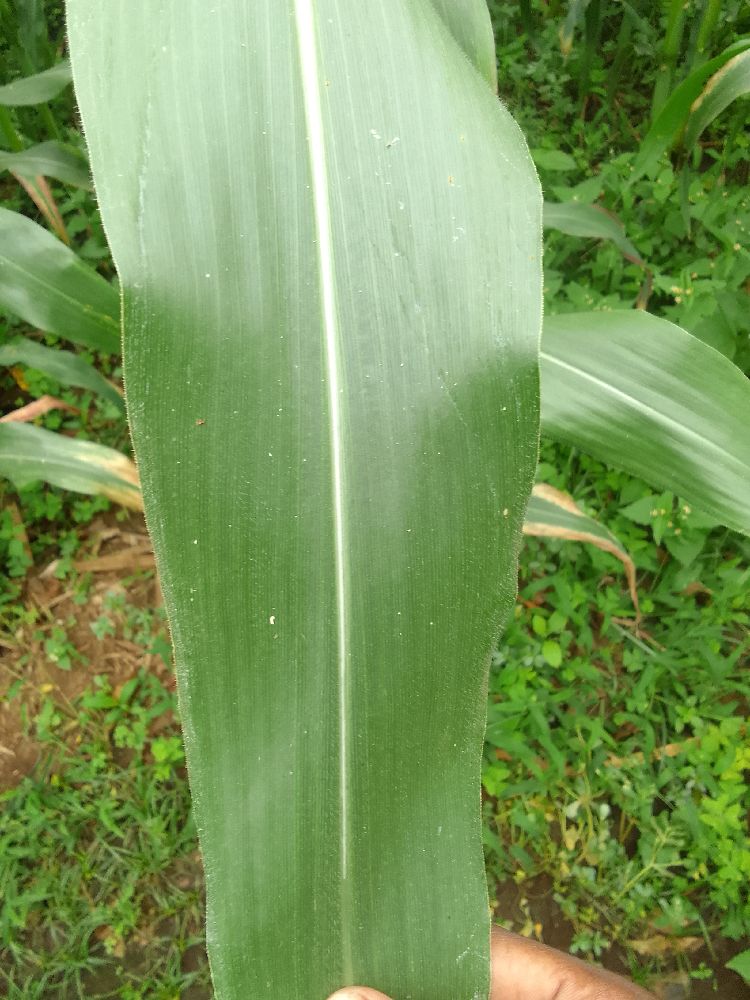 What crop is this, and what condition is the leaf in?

maize, healthy
